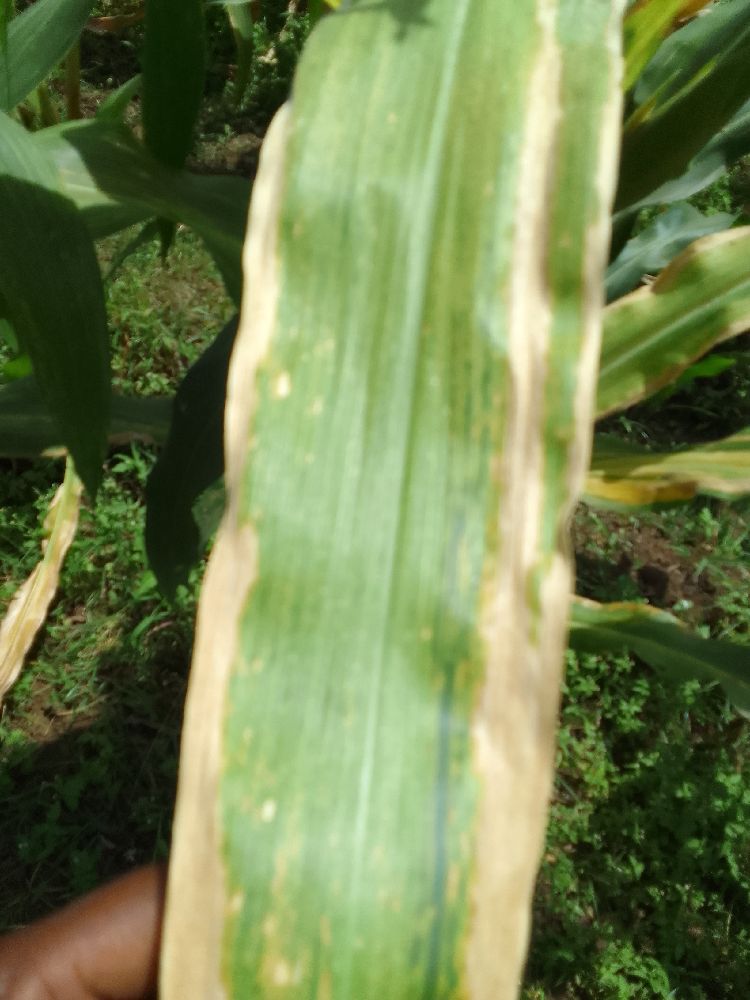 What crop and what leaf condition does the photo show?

maize, maize lethal necrosis
